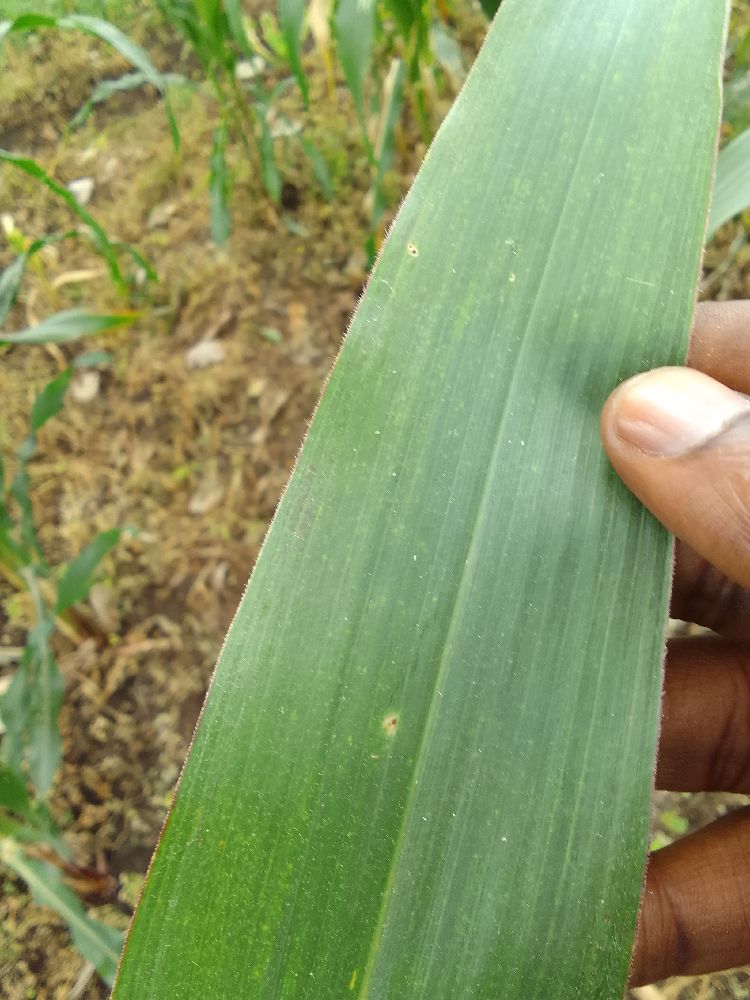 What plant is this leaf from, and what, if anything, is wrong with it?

maize, healthy
